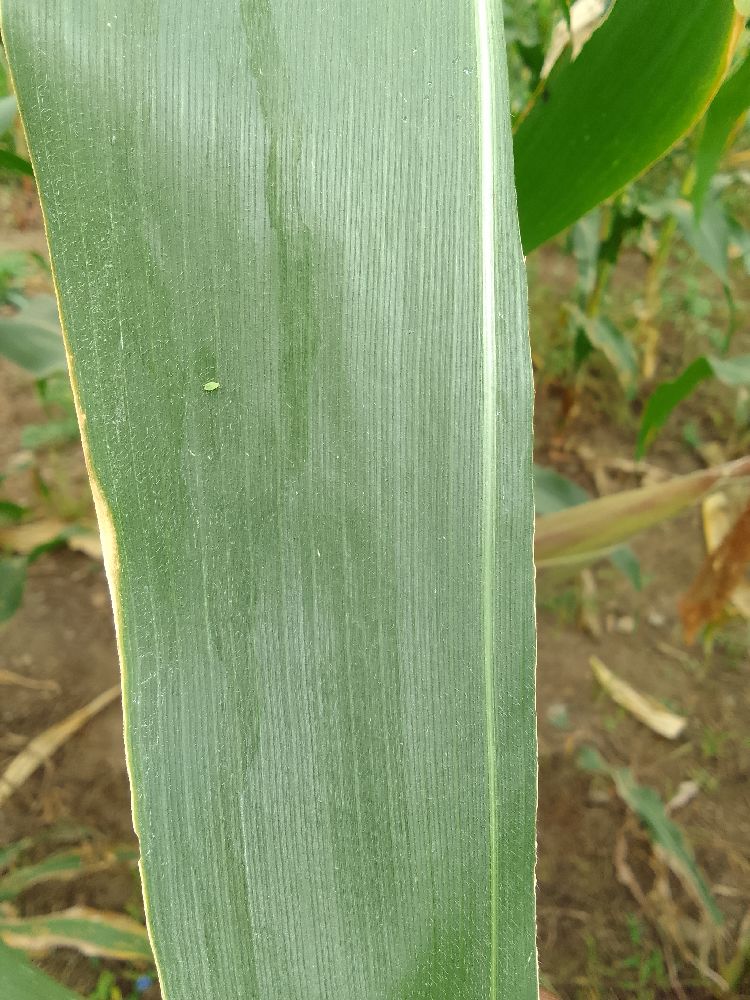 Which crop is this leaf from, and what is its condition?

maize, healthy
